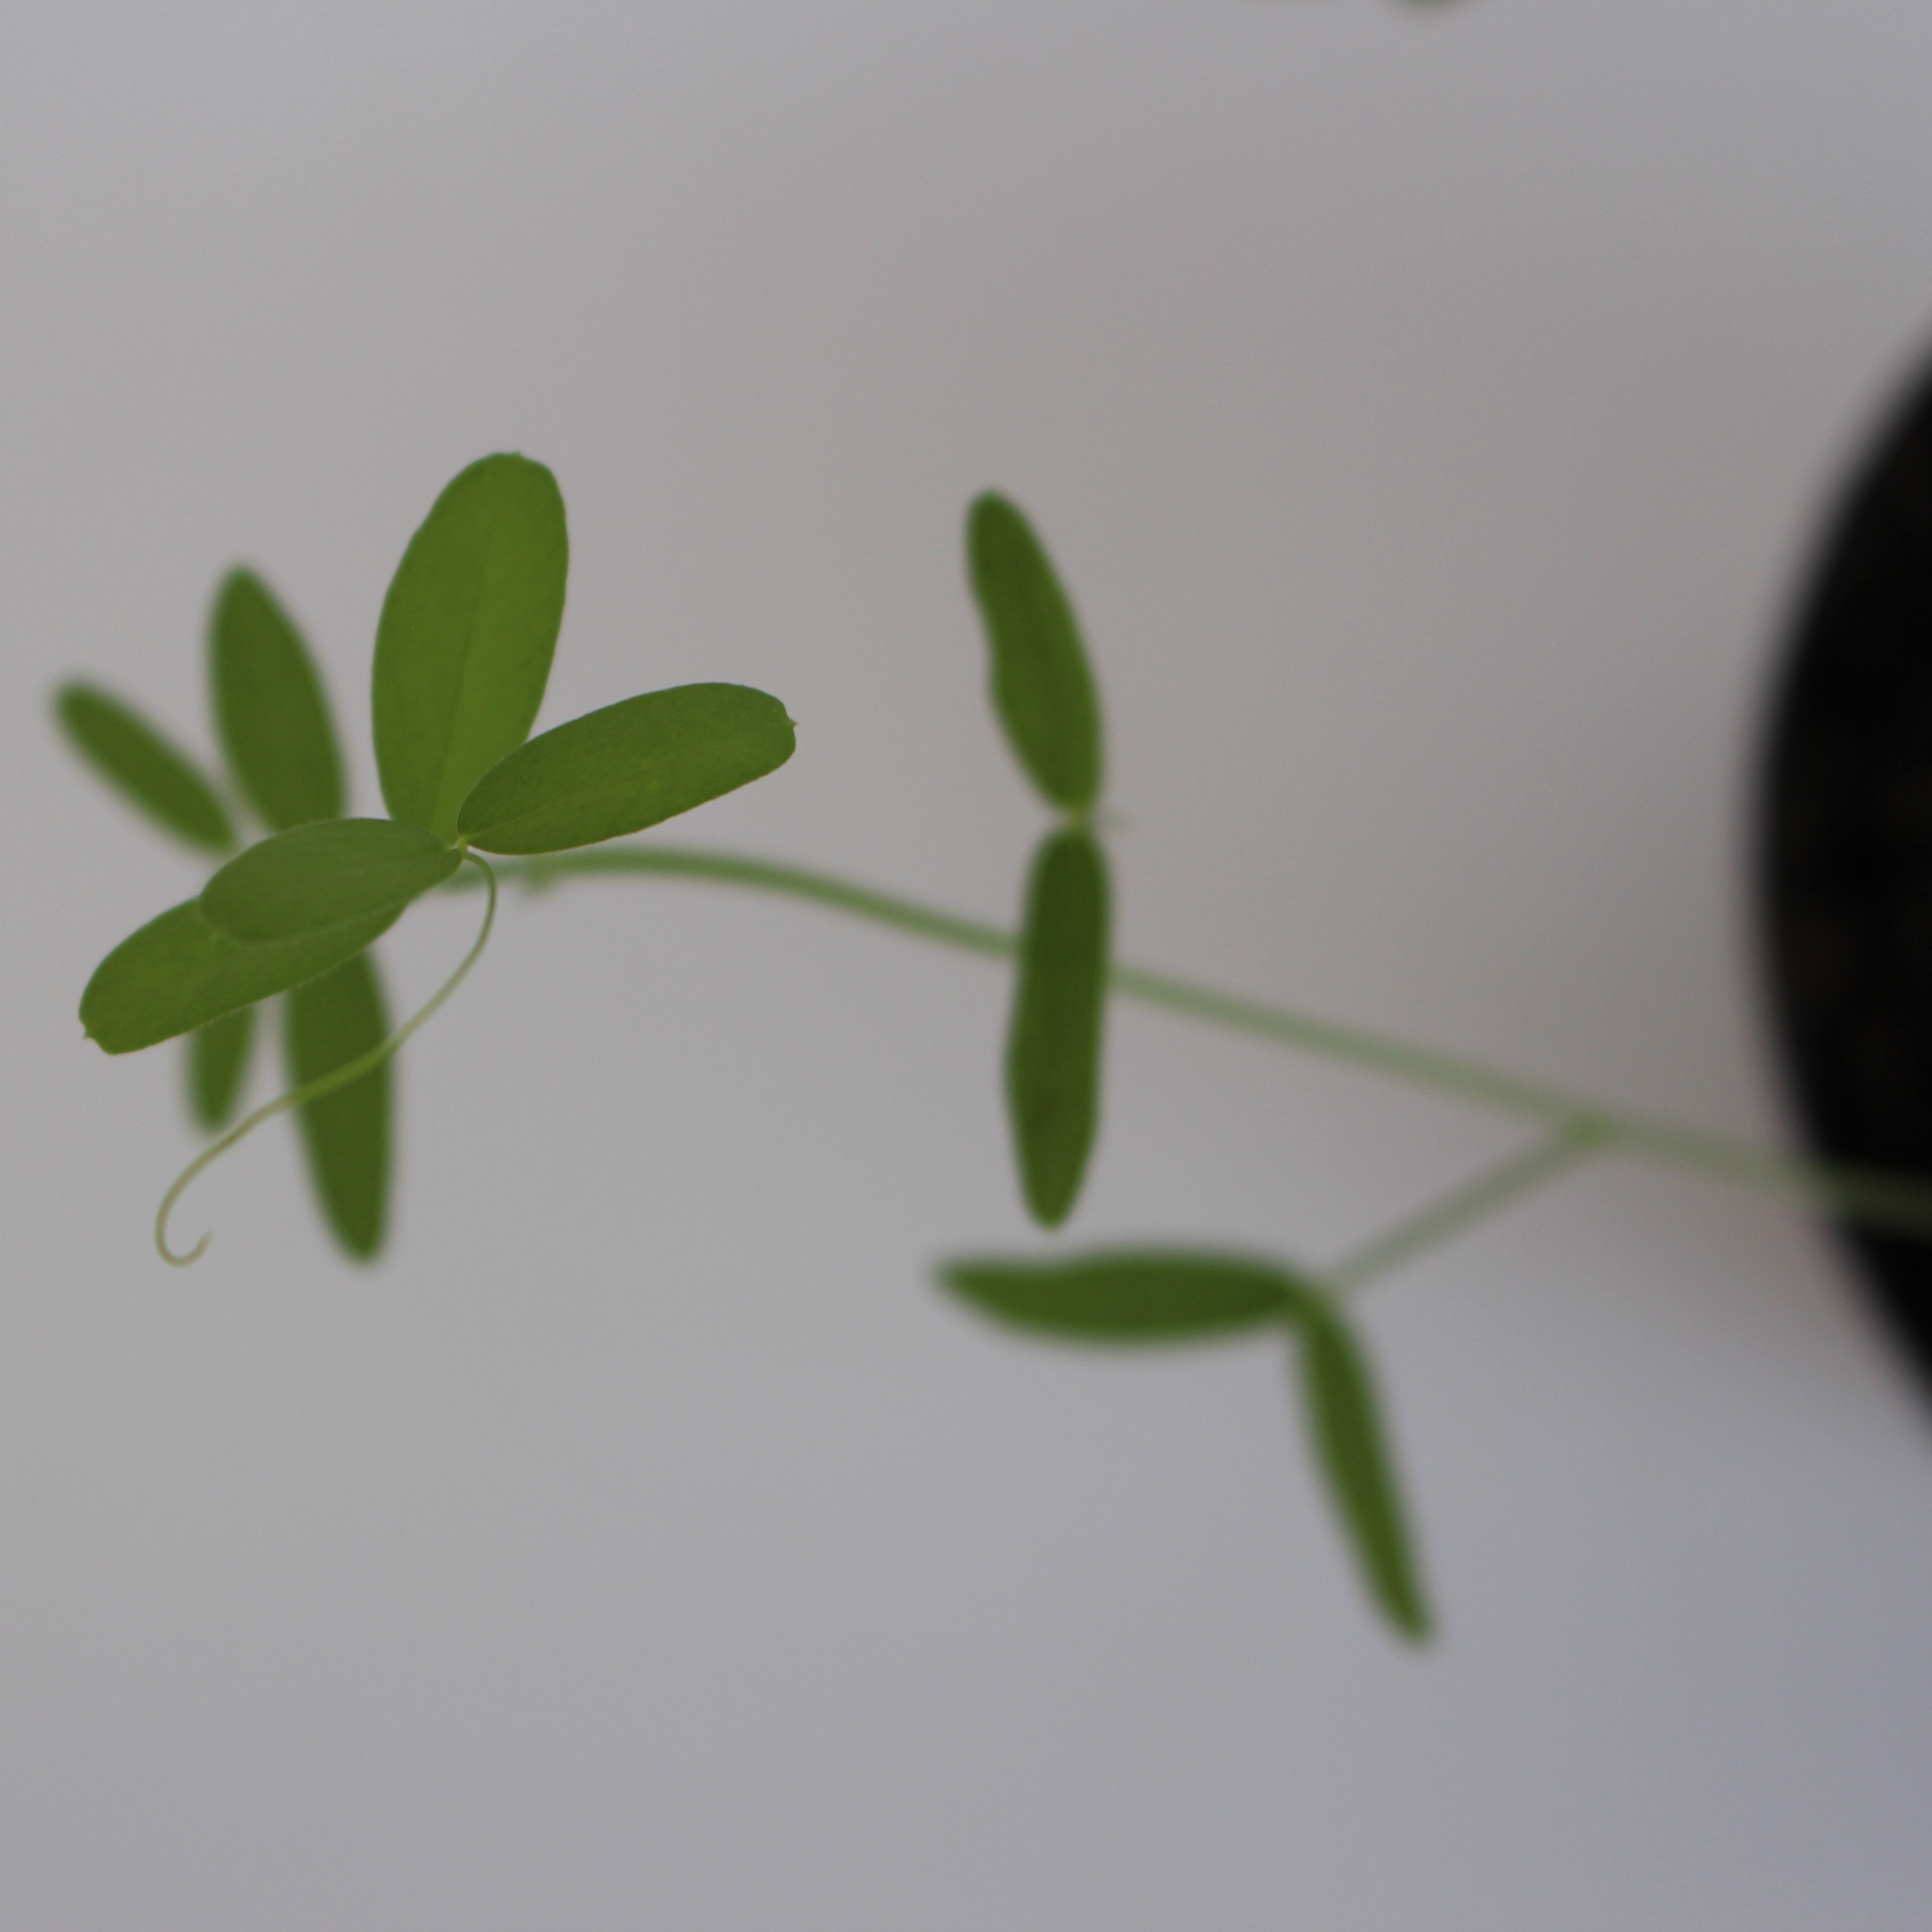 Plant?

Vicia sativa
